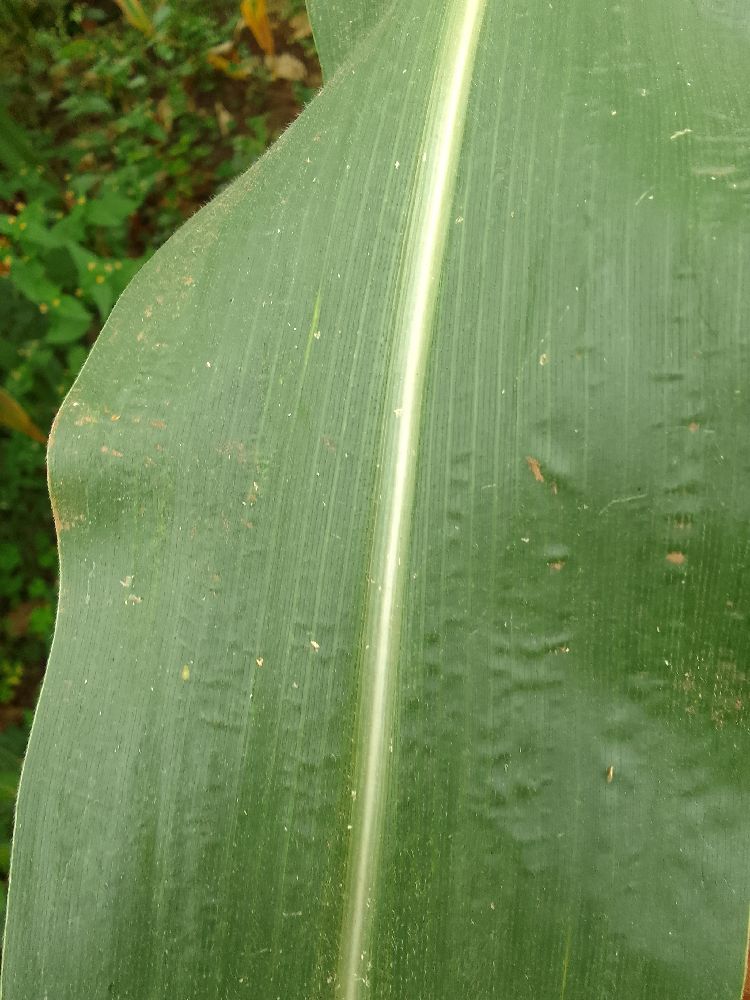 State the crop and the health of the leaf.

maize, healthy
